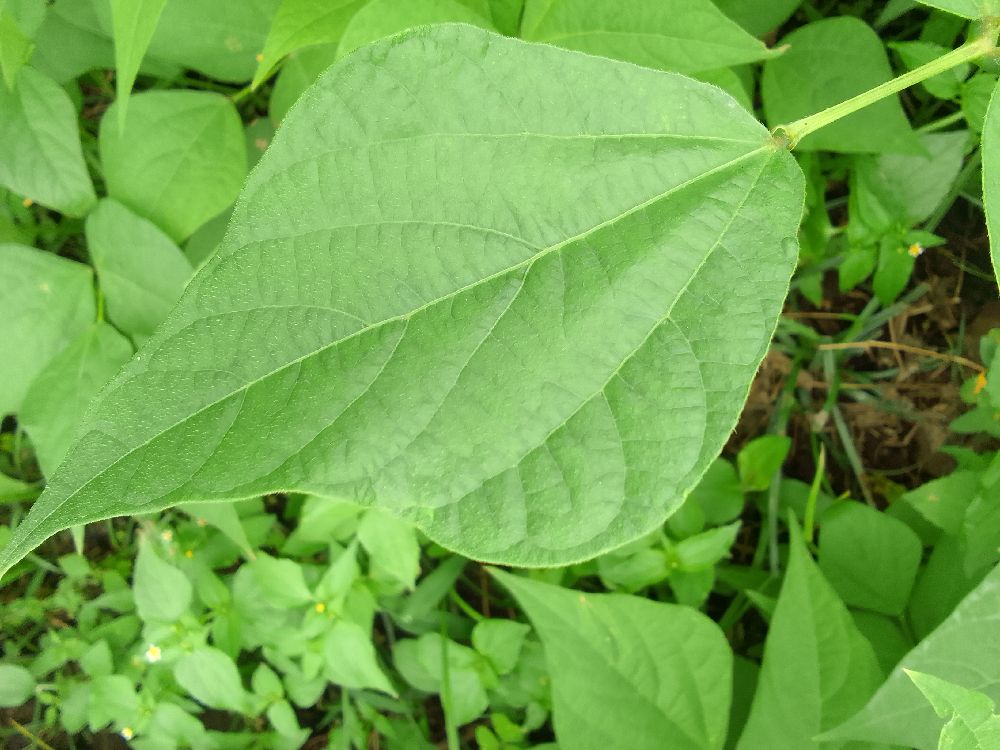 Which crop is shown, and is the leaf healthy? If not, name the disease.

common bean, healthy
